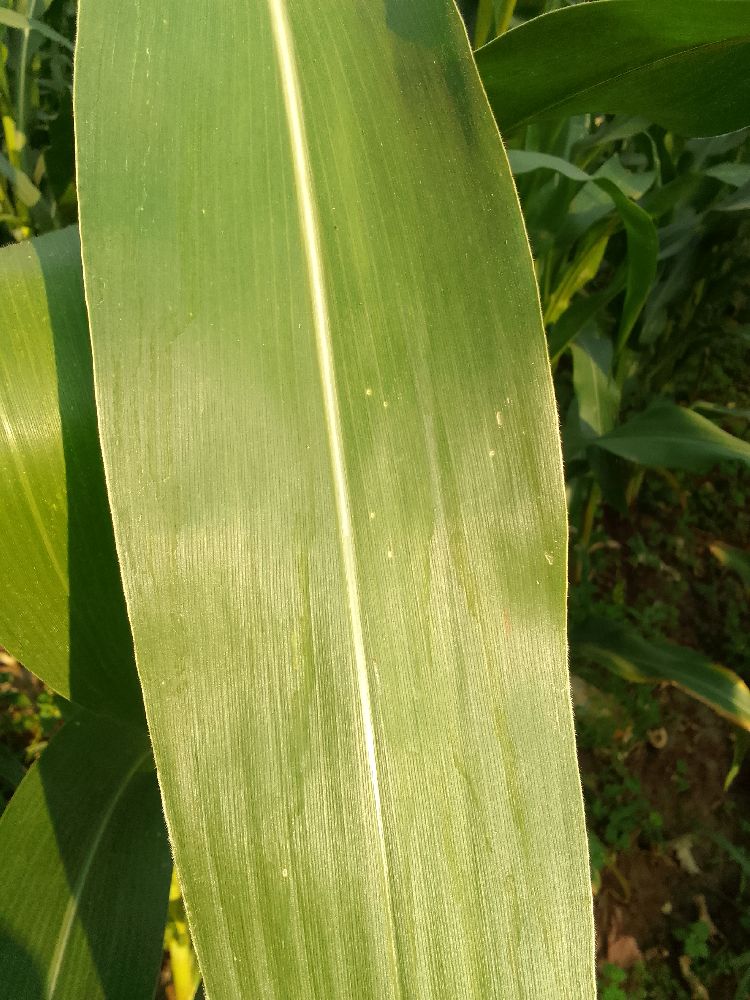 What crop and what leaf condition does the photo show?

maize, healthy
